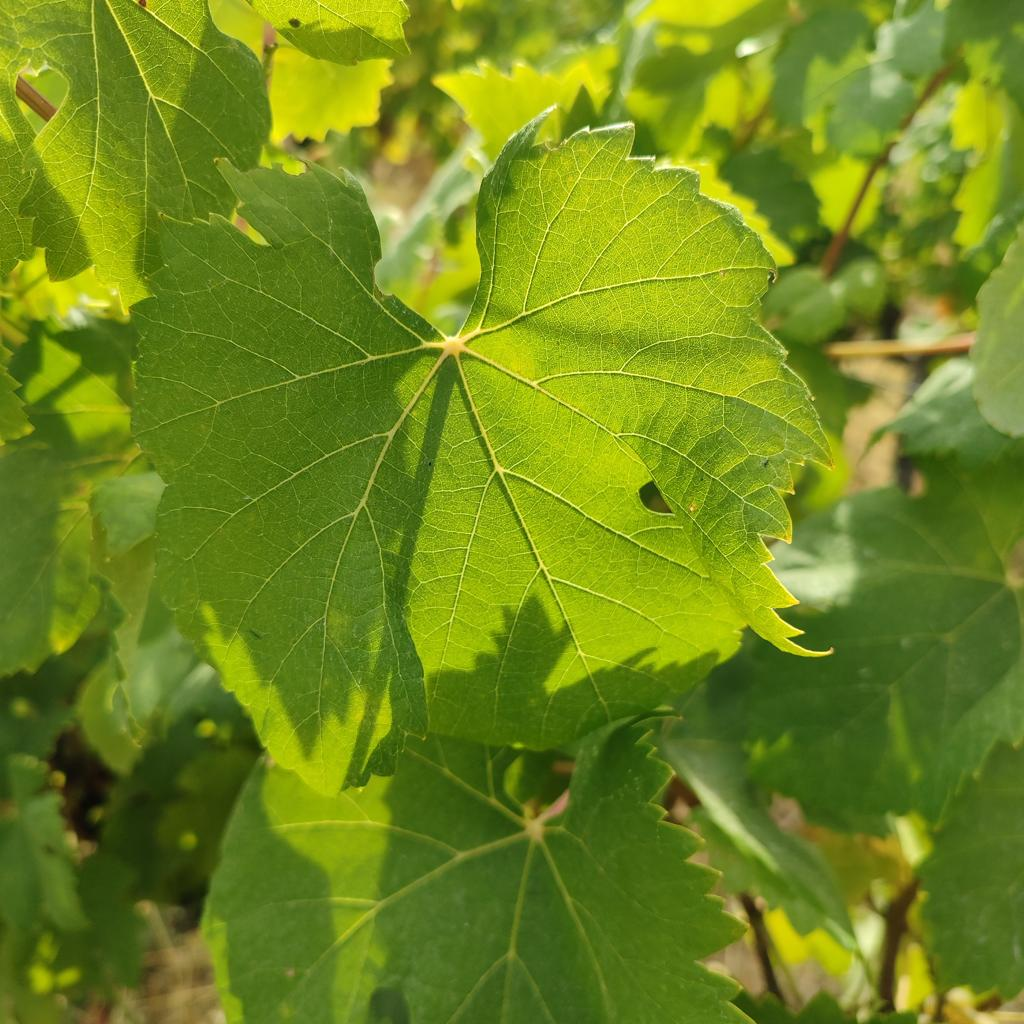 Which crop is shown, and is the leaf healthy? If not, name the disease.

grapevine, healthy
